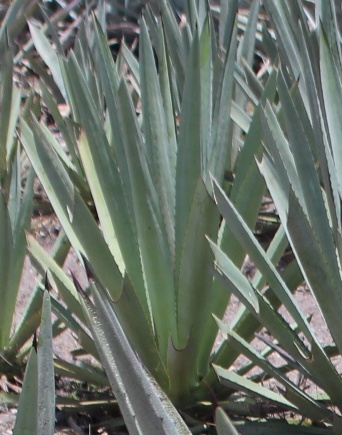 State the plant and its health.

agave, small
